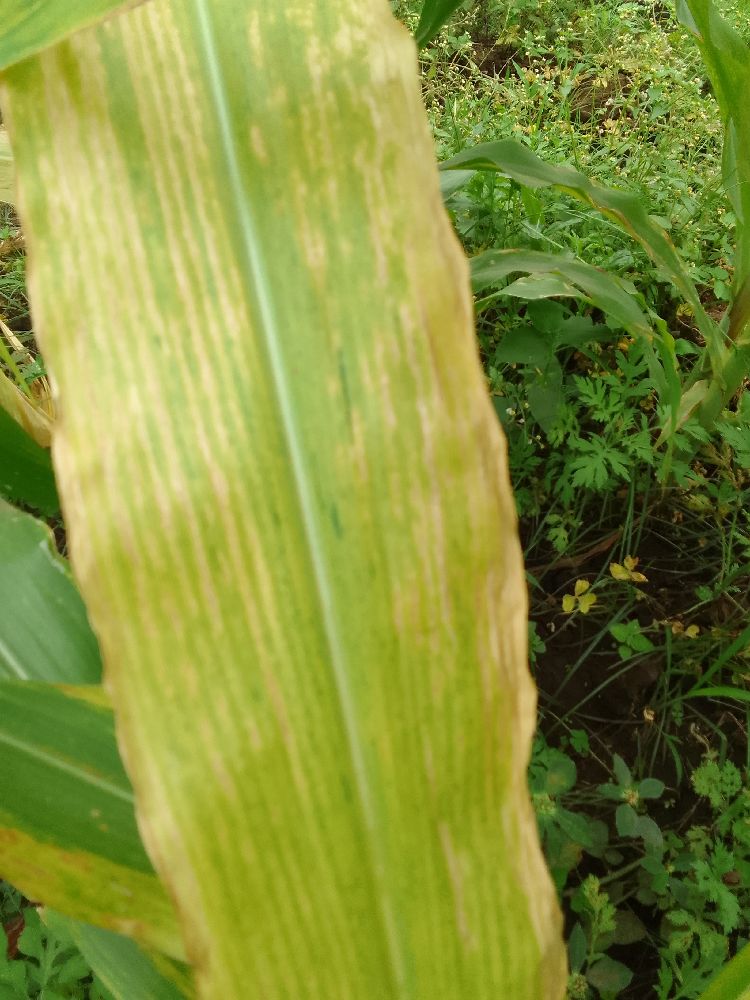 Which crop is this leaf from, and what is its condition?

maize, maize lethal necrosis
